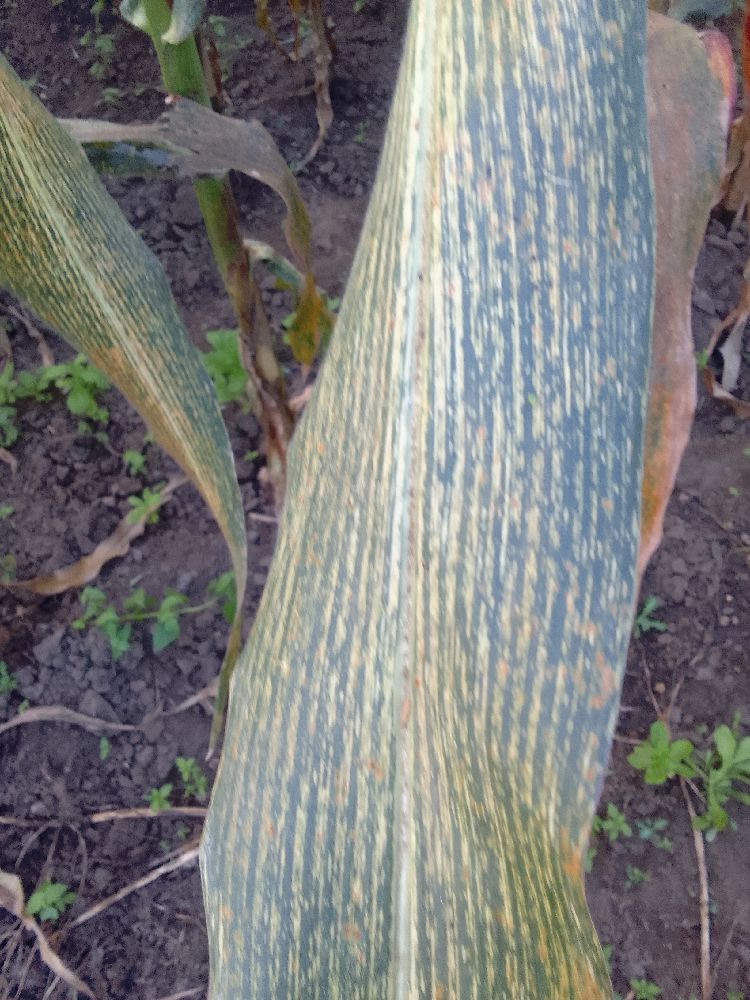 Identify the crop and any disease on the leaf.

maize, maize streak virus
